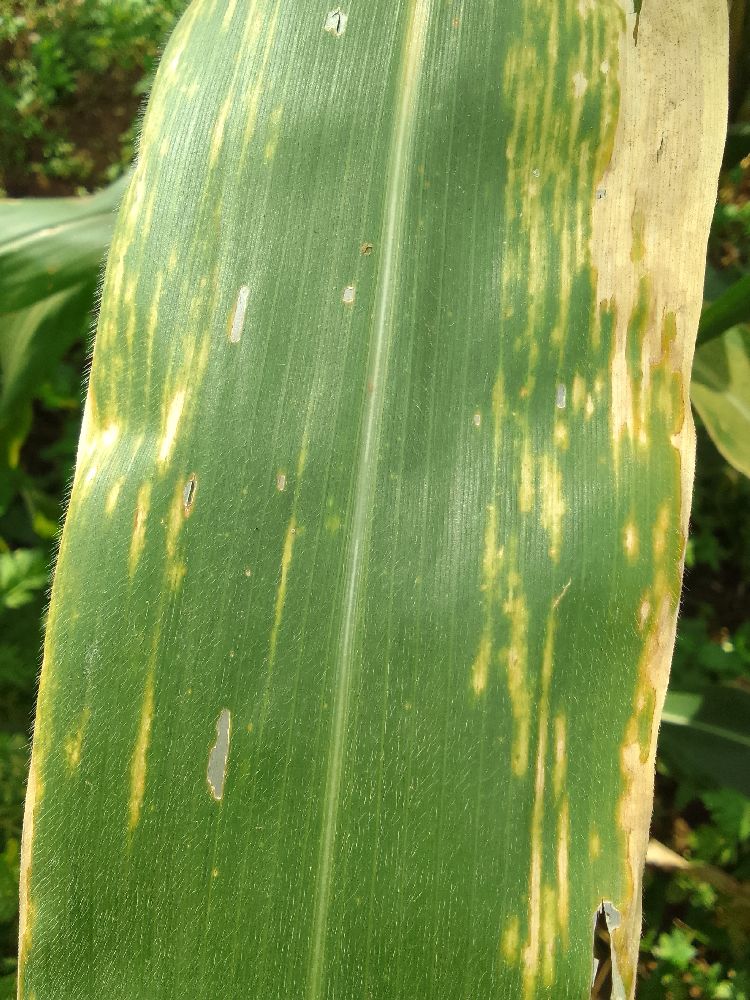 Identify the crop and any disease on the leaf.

maize, maize lethal necrosis
